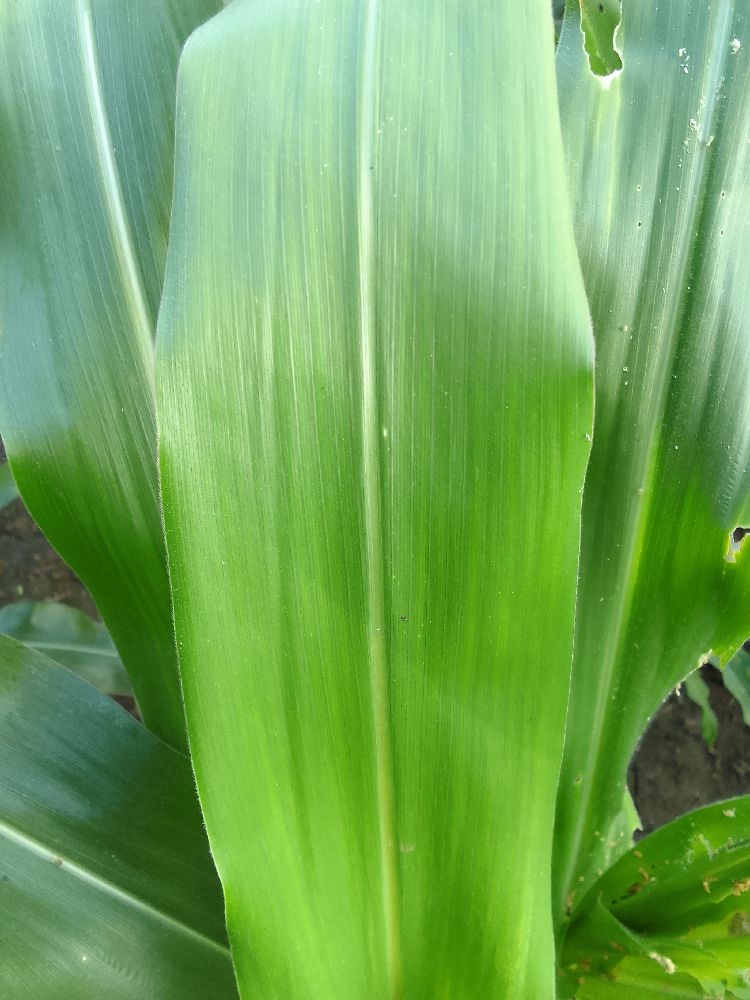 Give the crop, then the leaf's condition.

maize, healthy
